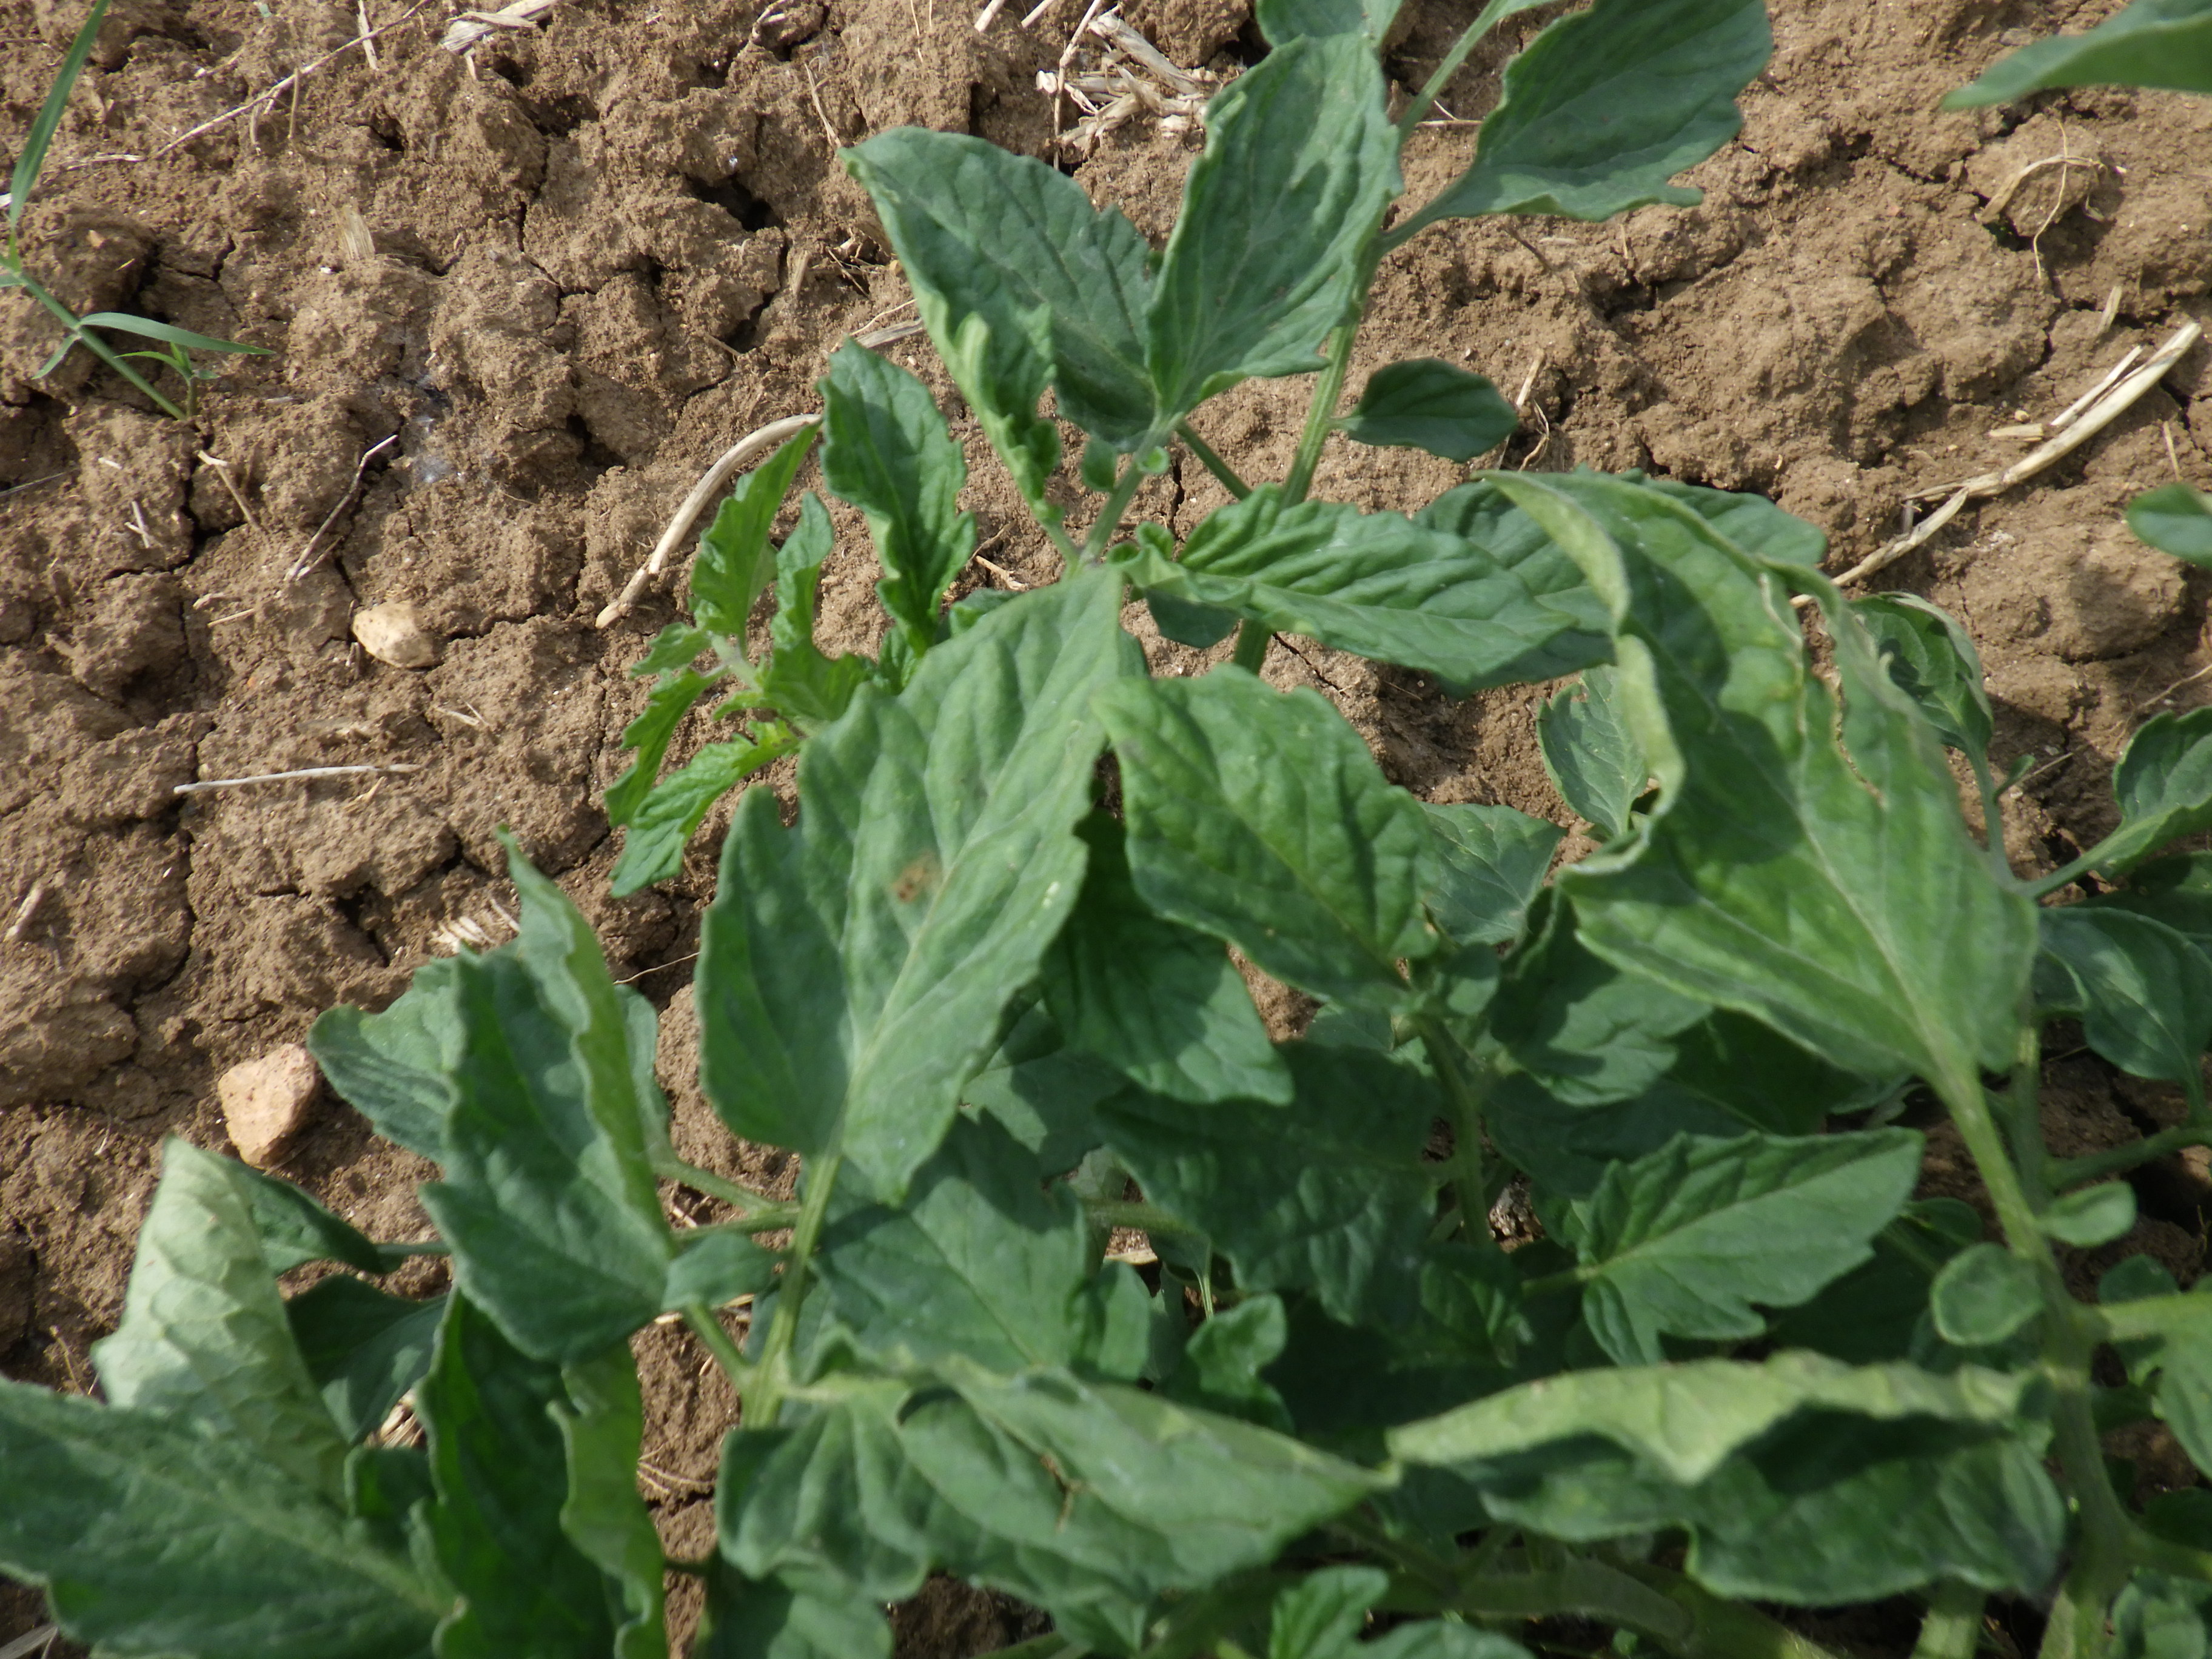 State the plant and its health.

tomato, phytophagous
